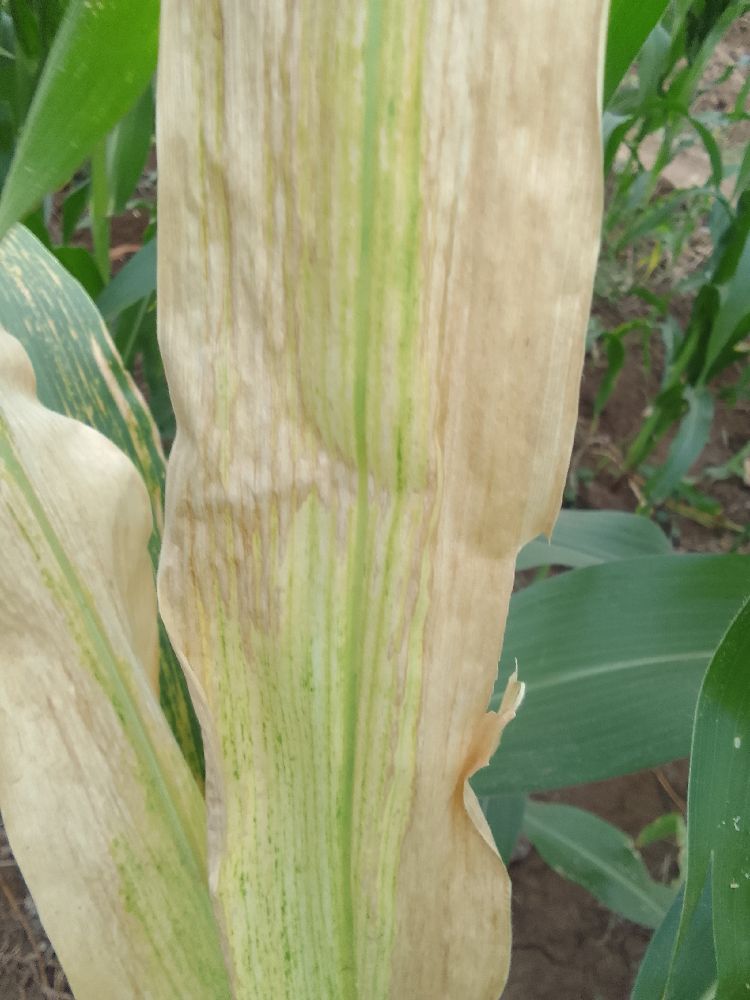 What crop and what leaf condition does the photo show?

maize, maize lethal necrosis
